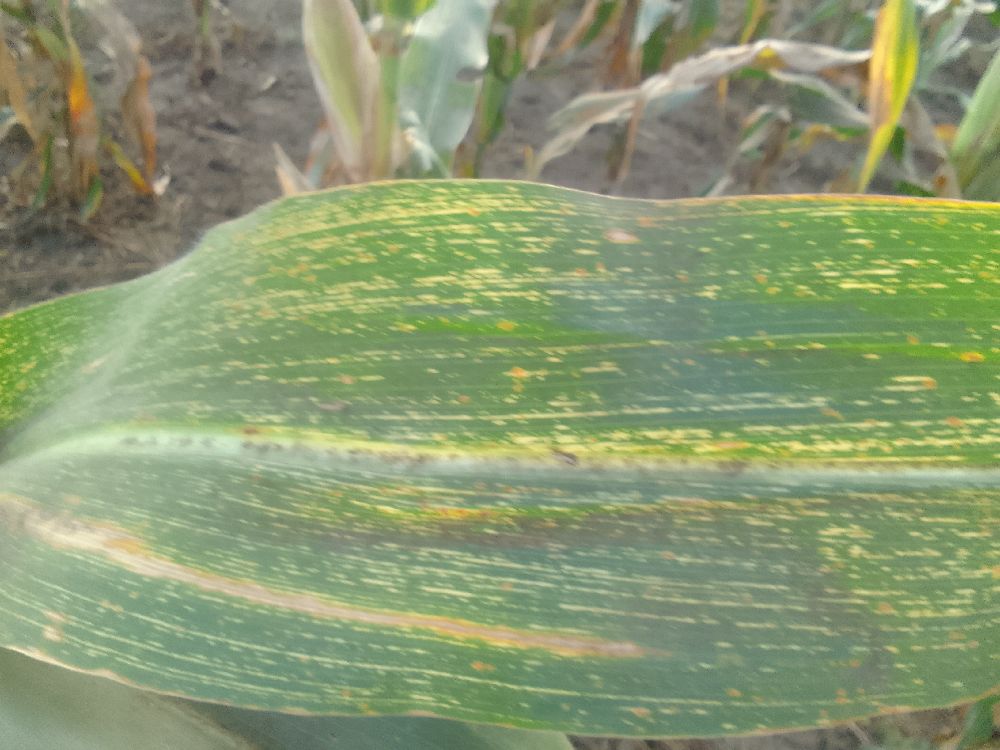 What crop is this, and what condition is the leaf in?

maize, maize streak virus
